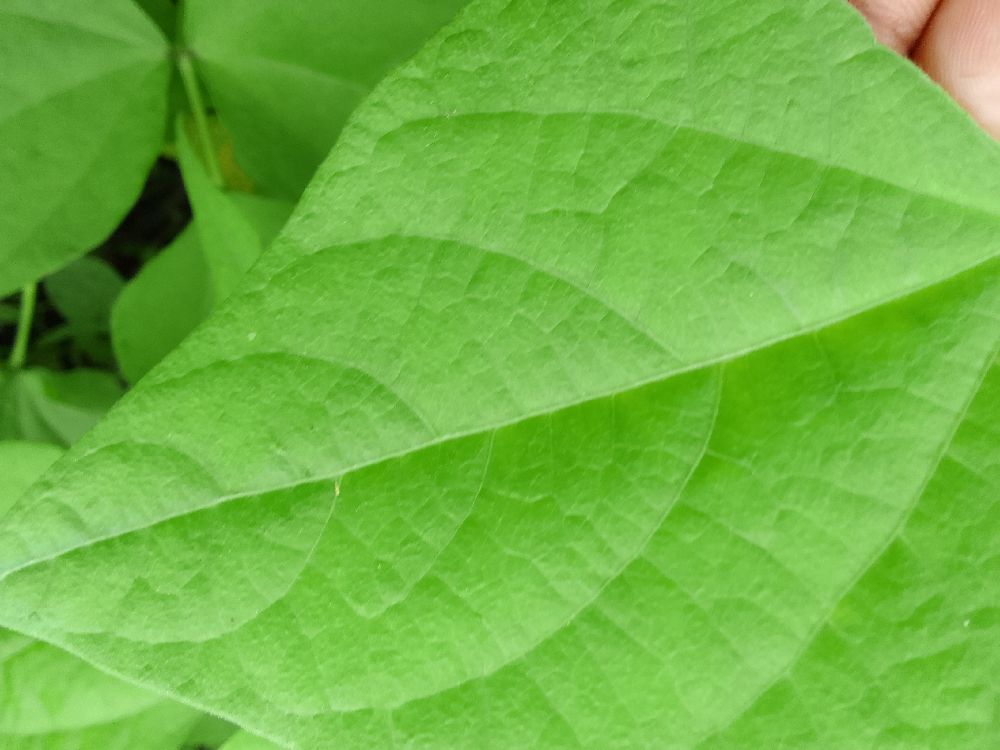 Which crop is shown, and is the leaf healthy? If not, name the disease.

common bean, healthy
